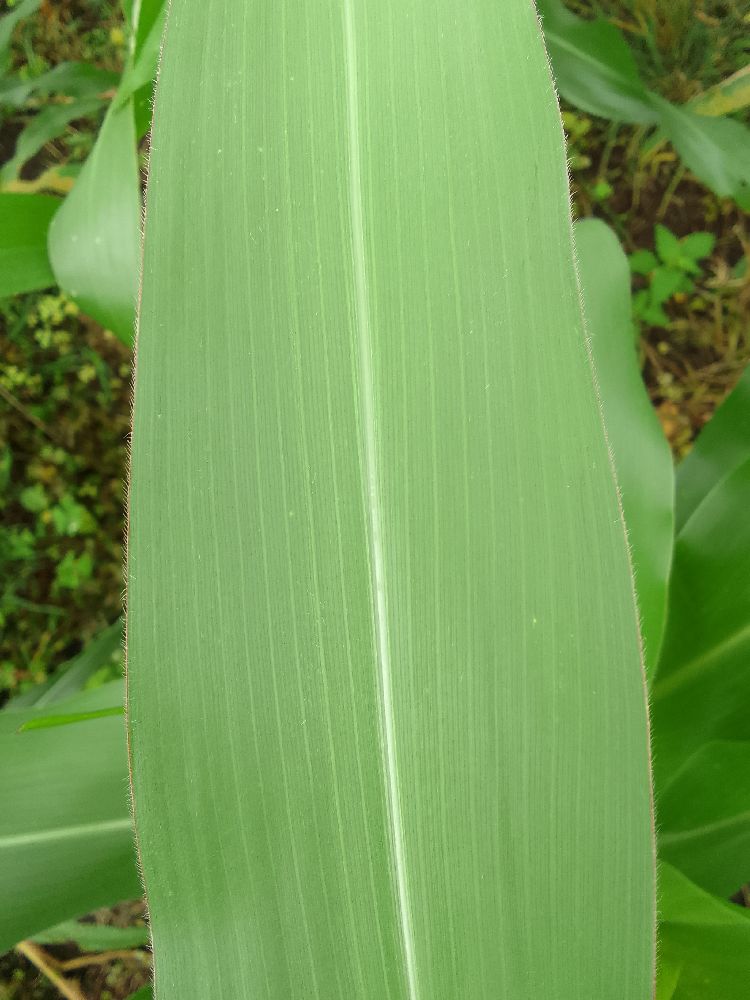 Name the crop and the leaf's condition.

maize, healthy
